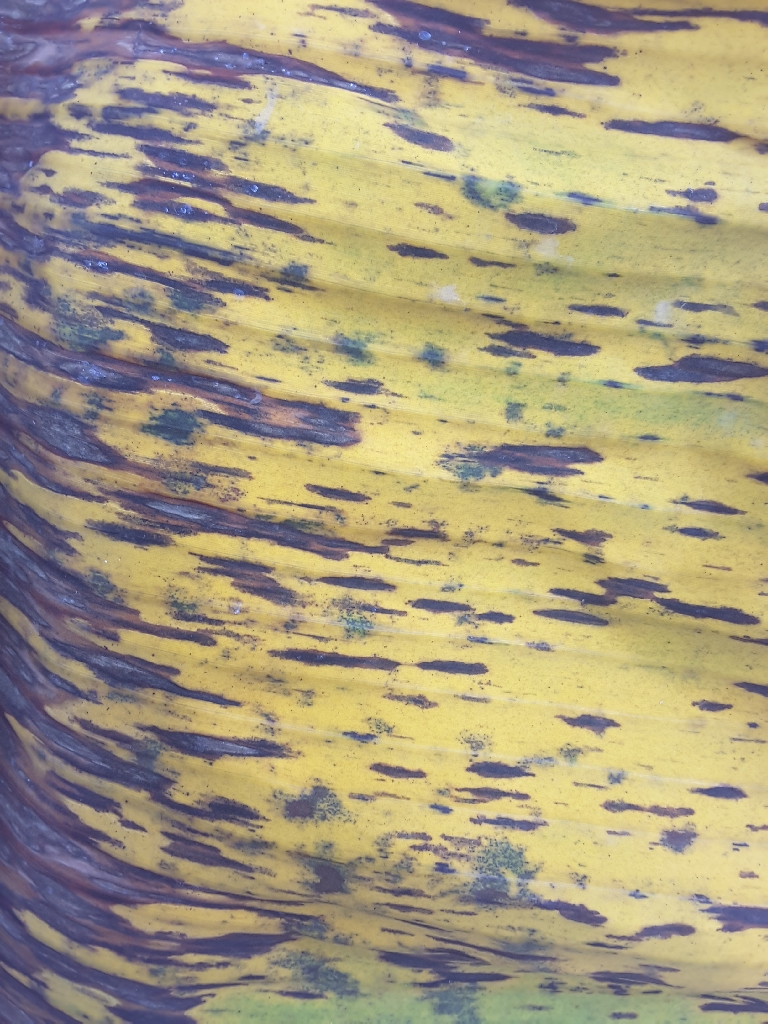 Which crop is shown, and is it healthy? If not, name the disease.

banana, black sigatoka
